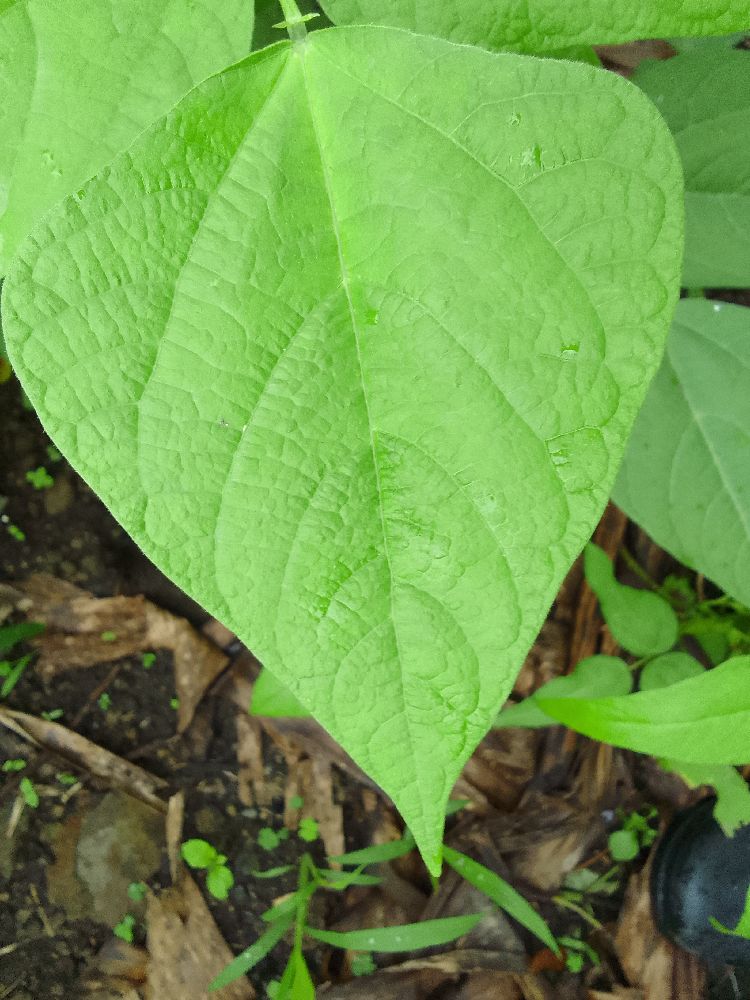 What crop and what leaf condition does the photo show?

common bean, healthy
